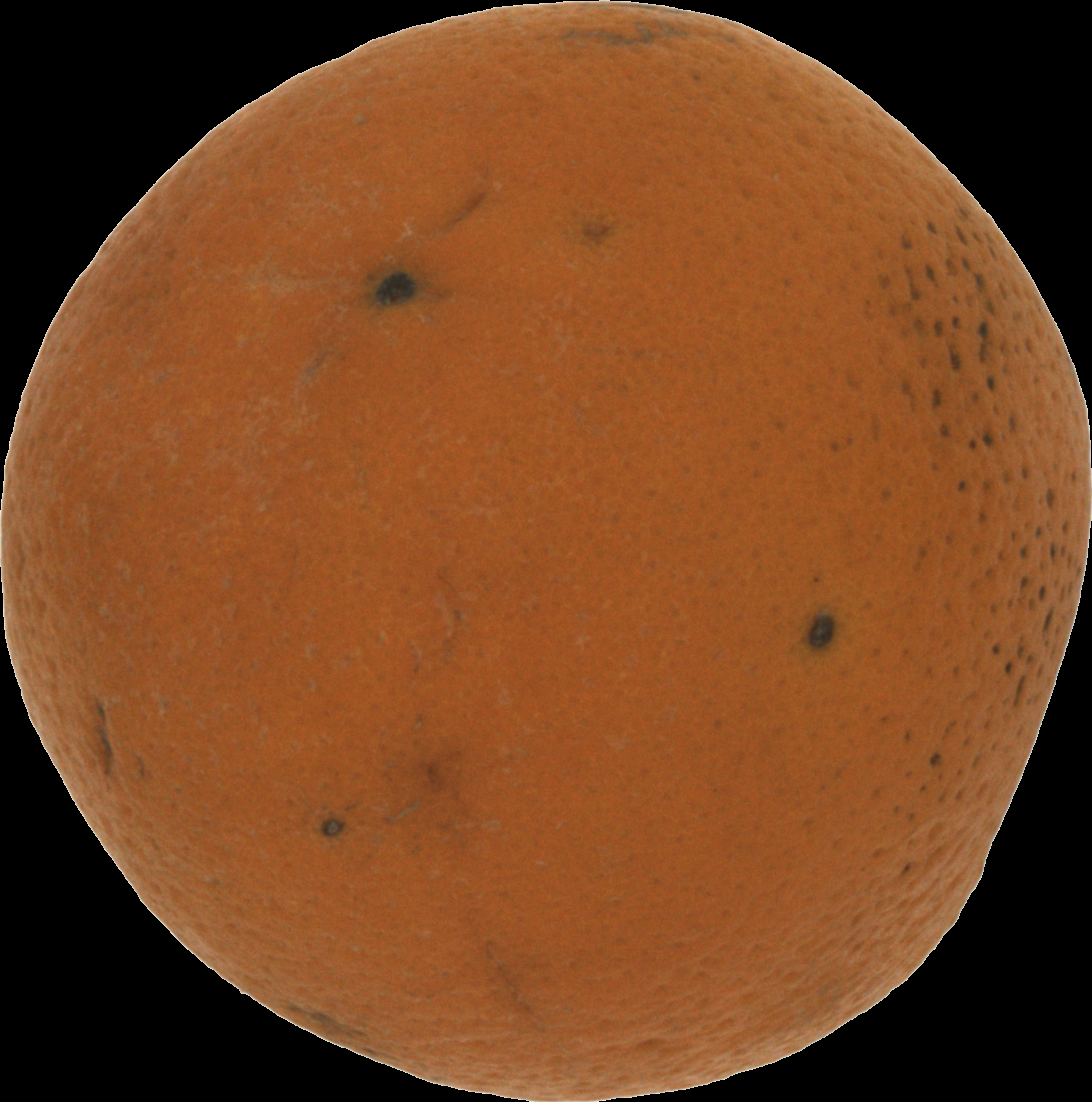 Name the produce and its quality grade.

orange, bad
